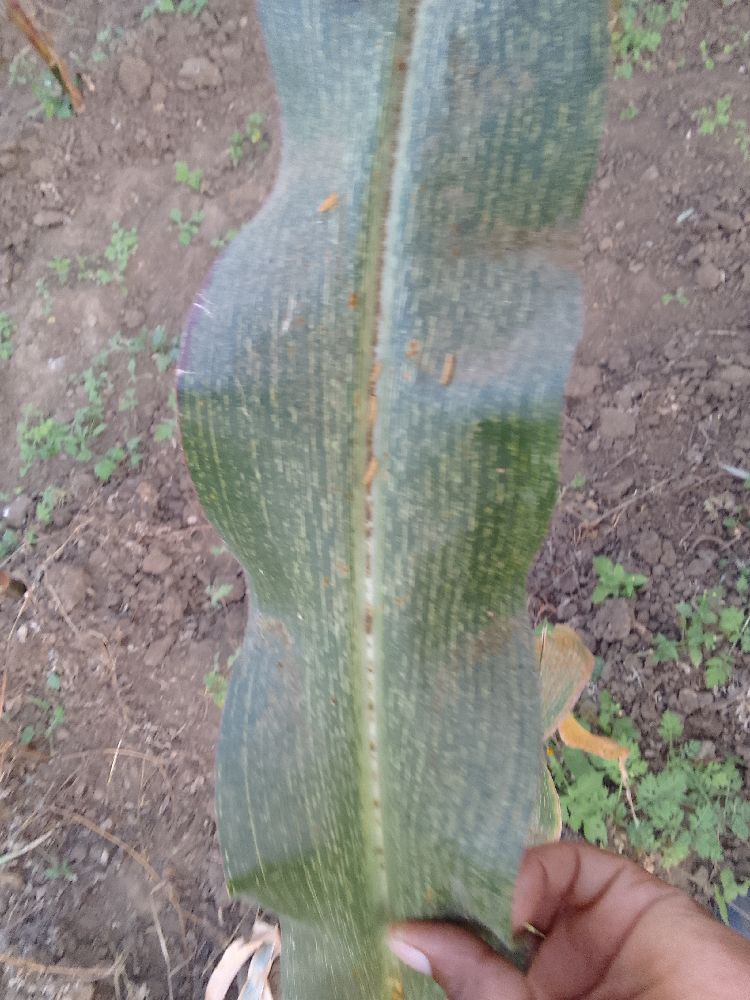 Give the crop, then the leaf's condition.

maize, maize streak virus
